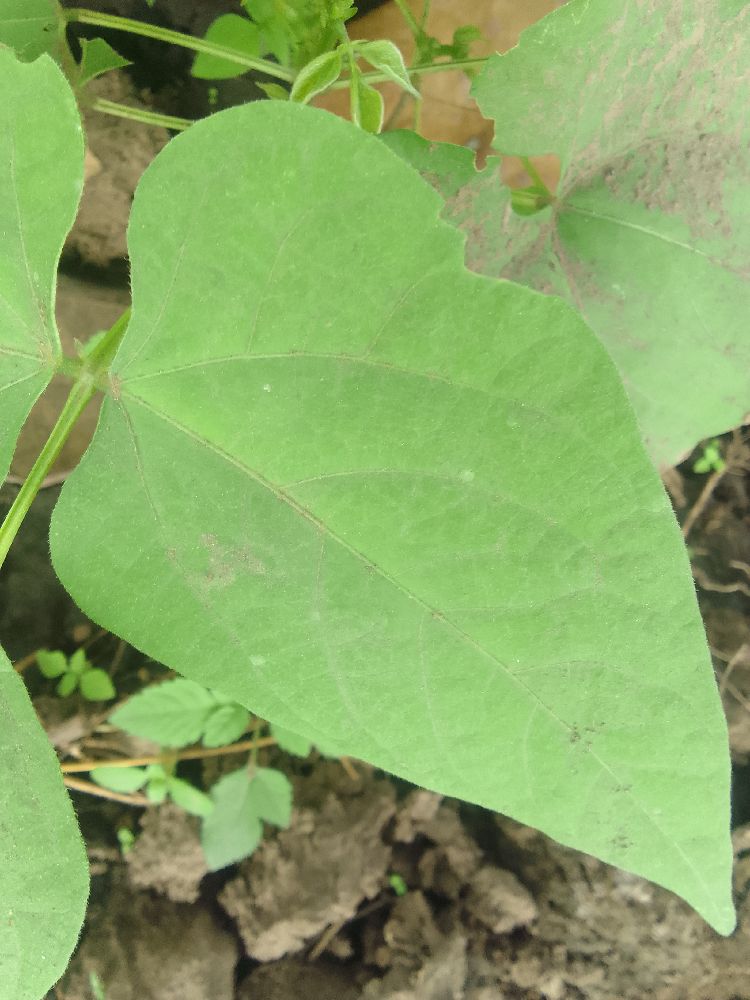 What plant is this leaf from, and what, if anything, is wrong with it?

common bean, healthy
